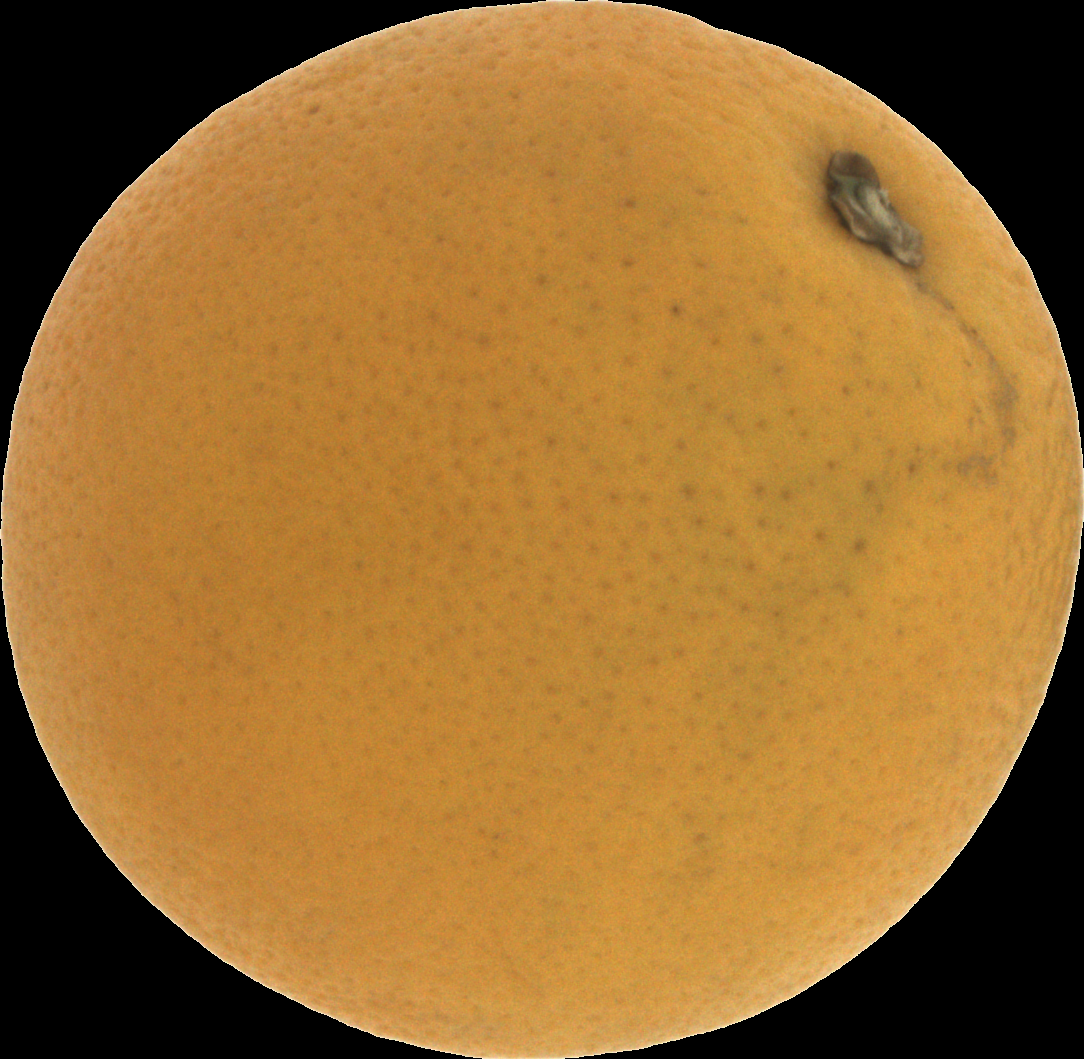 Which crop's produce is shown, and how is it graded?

orange, bad
